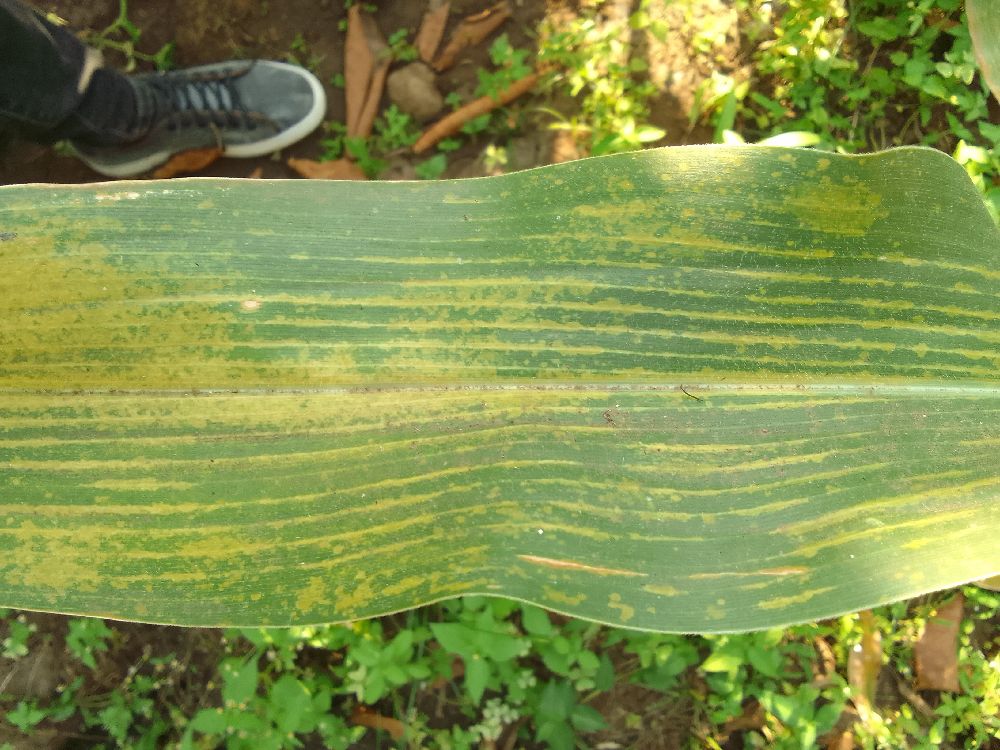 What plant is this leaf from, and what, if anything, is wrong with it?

maize, maize lethal necrosis
